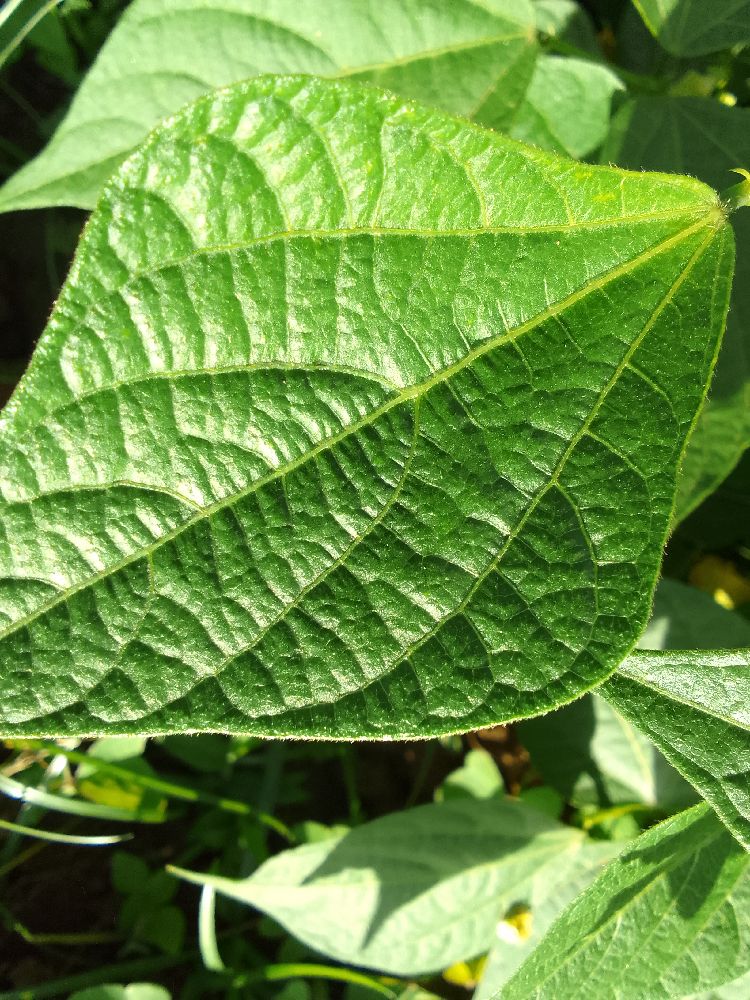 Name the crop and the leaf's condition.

common bean, healthy
